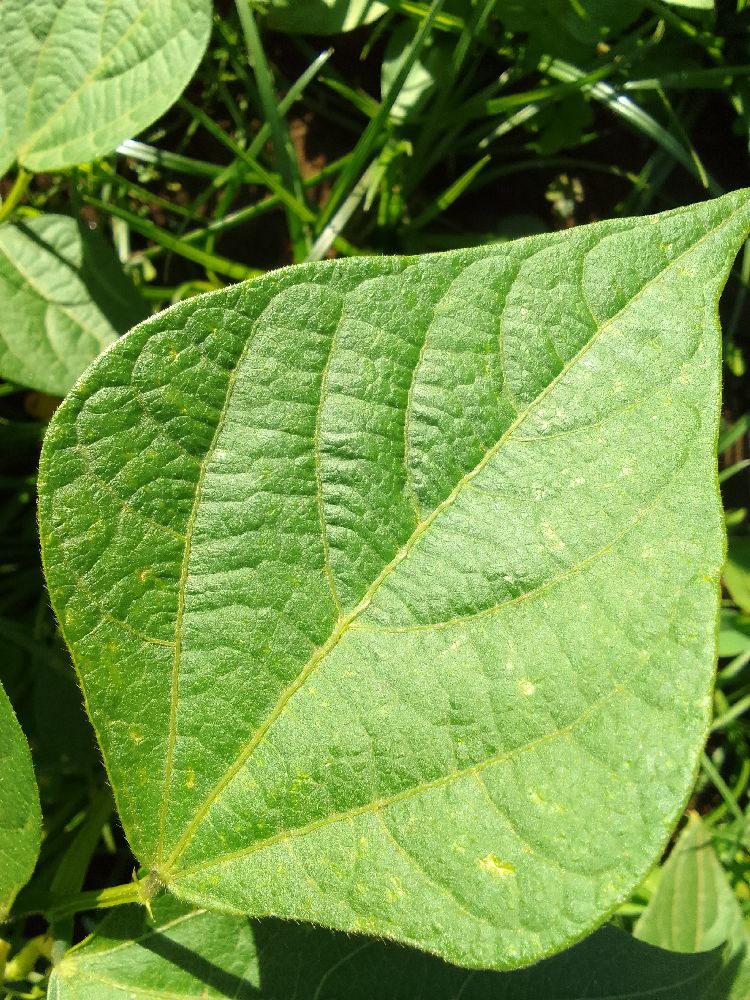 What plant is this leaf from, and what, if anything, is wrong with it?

common bean, healthy
